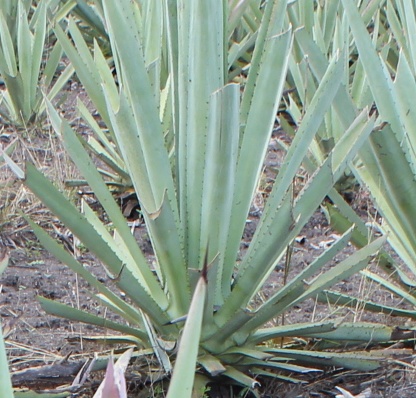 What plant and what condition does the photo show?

agave, healthy
